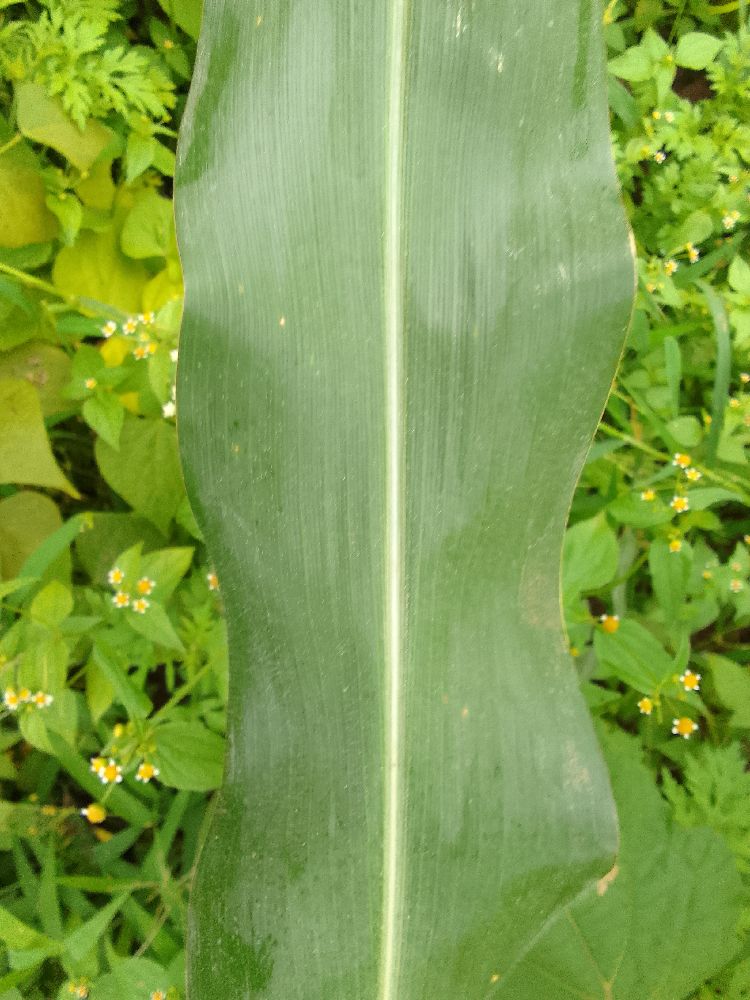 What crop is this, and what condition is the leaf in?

maize, healthy
